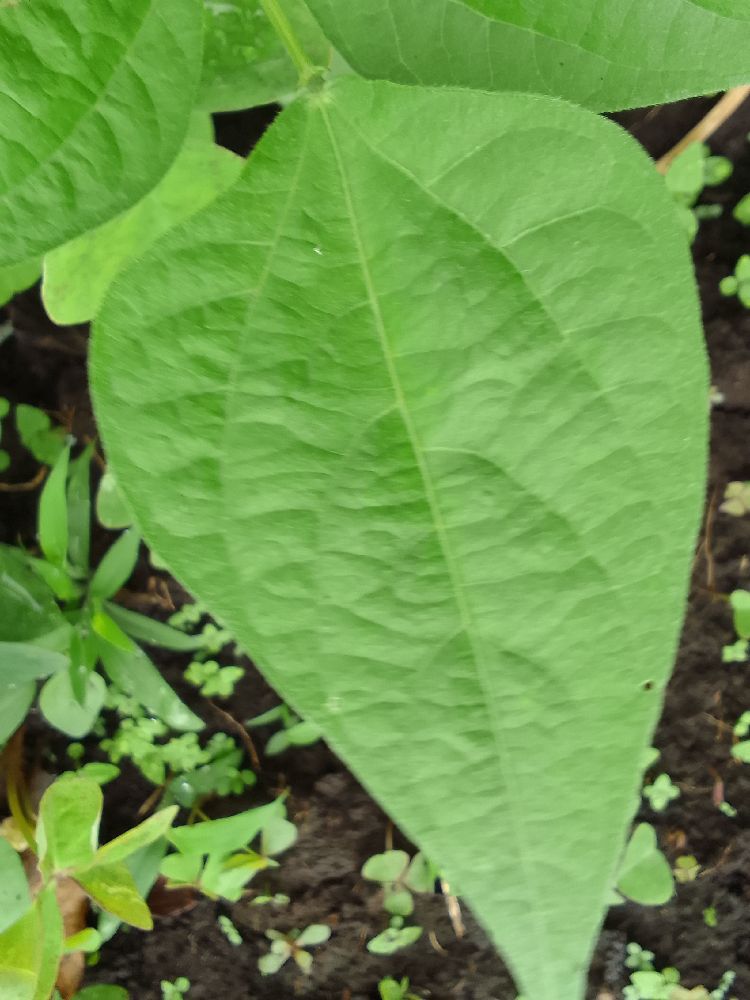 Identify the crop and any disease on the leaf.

common bean, healthy
